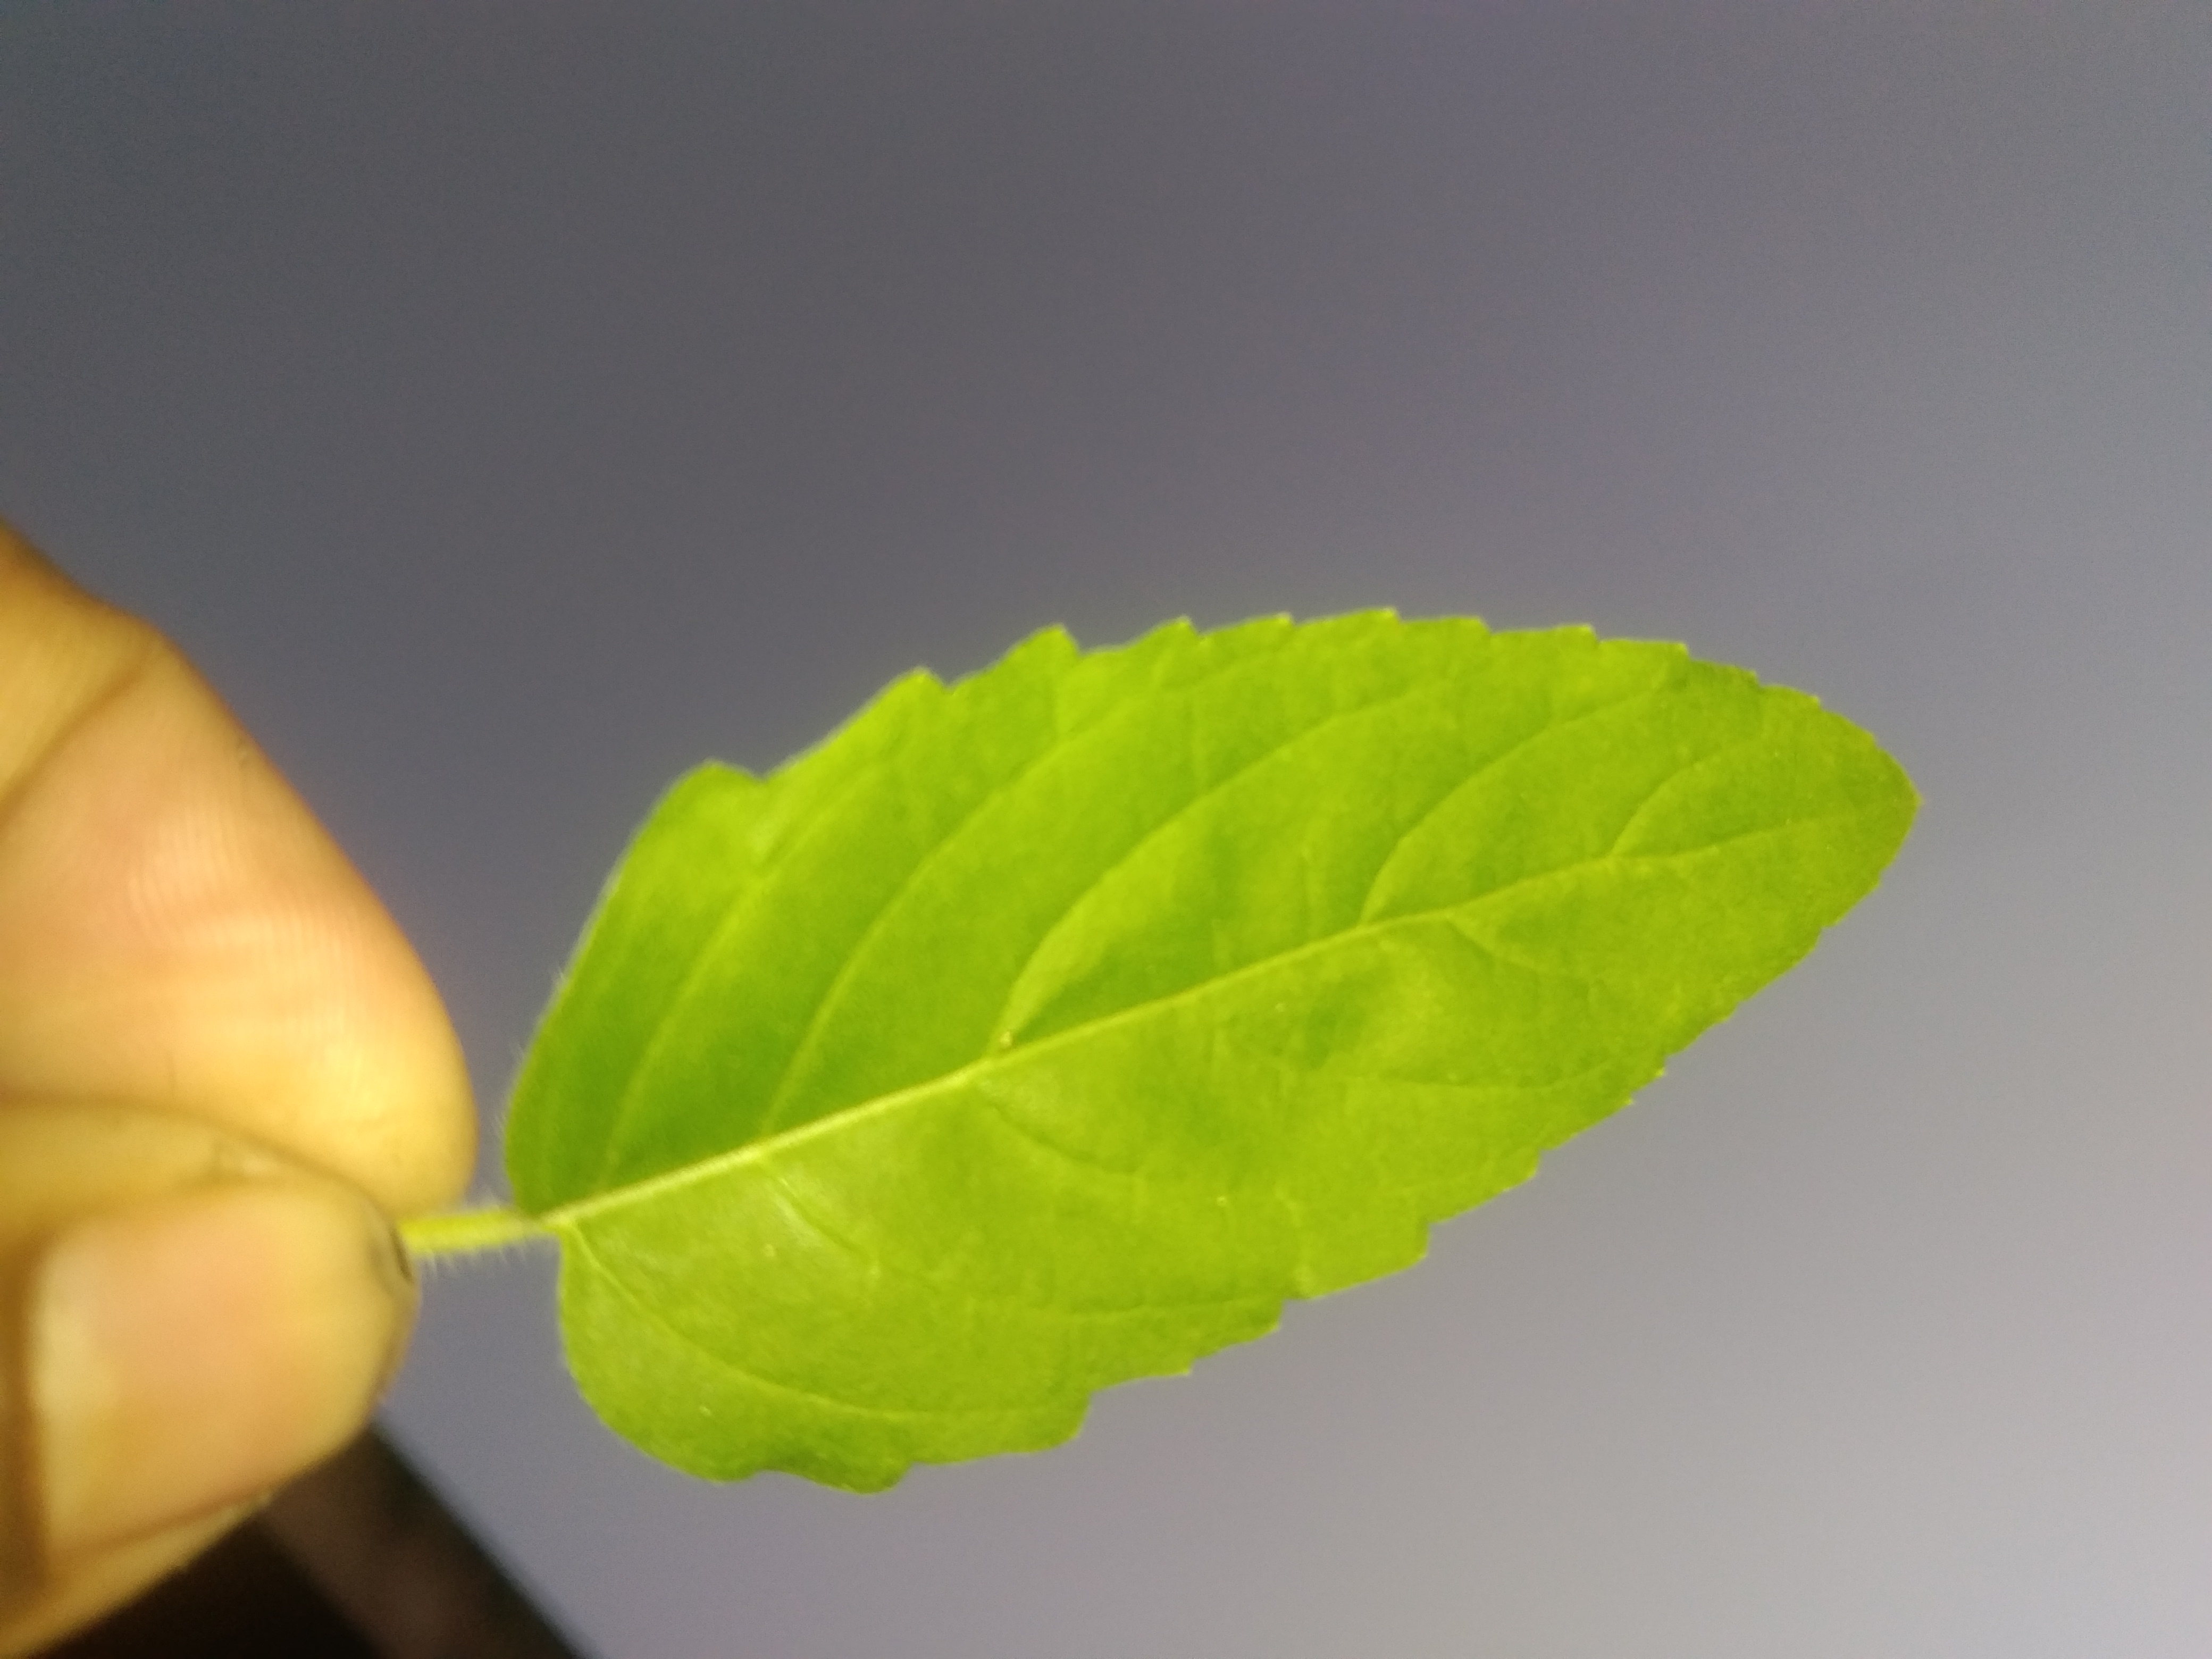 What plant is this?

tulshi
